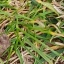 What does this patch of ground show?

grass
